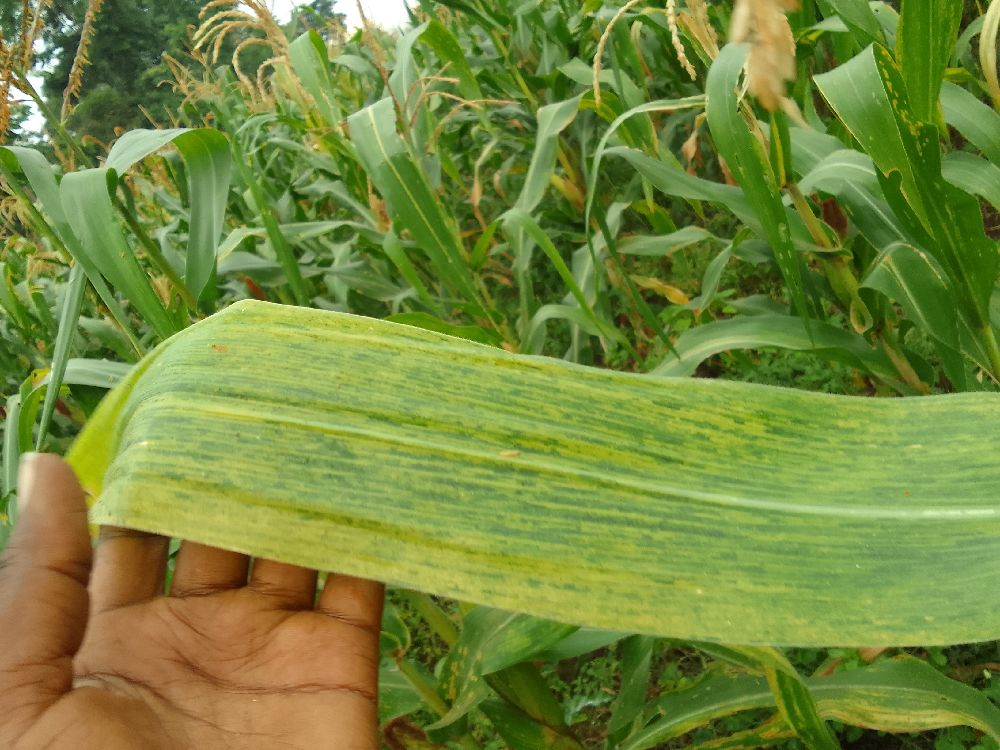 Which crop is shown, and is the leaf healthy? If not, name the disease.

maize, maize lethal necrosis
